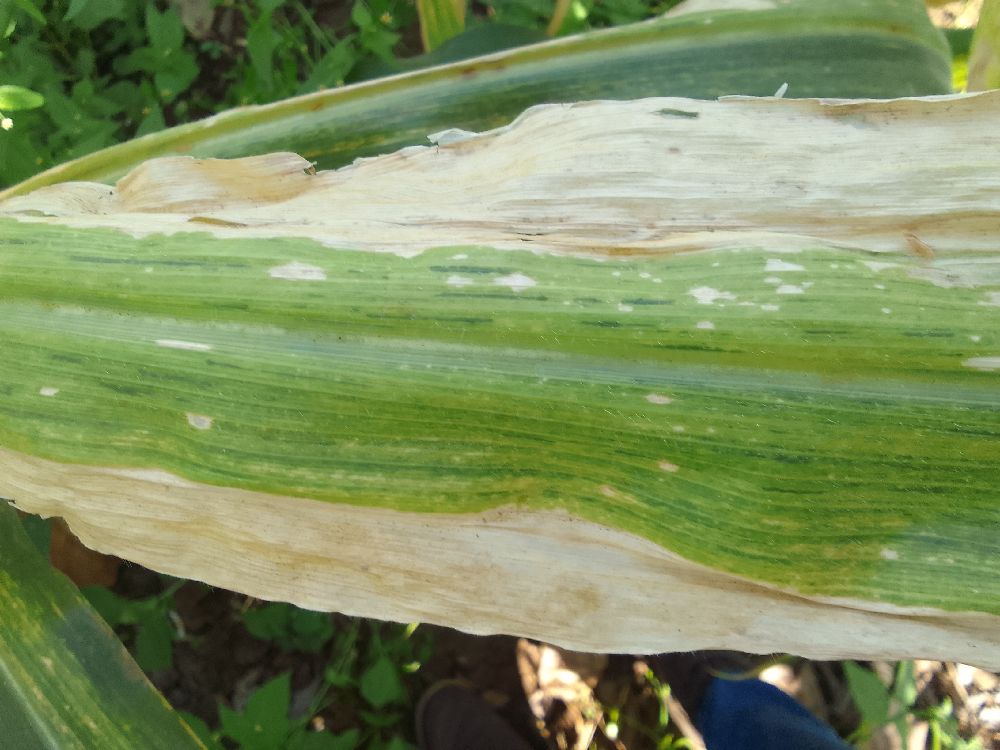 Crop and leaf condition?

maize, maize lethal necrosis
